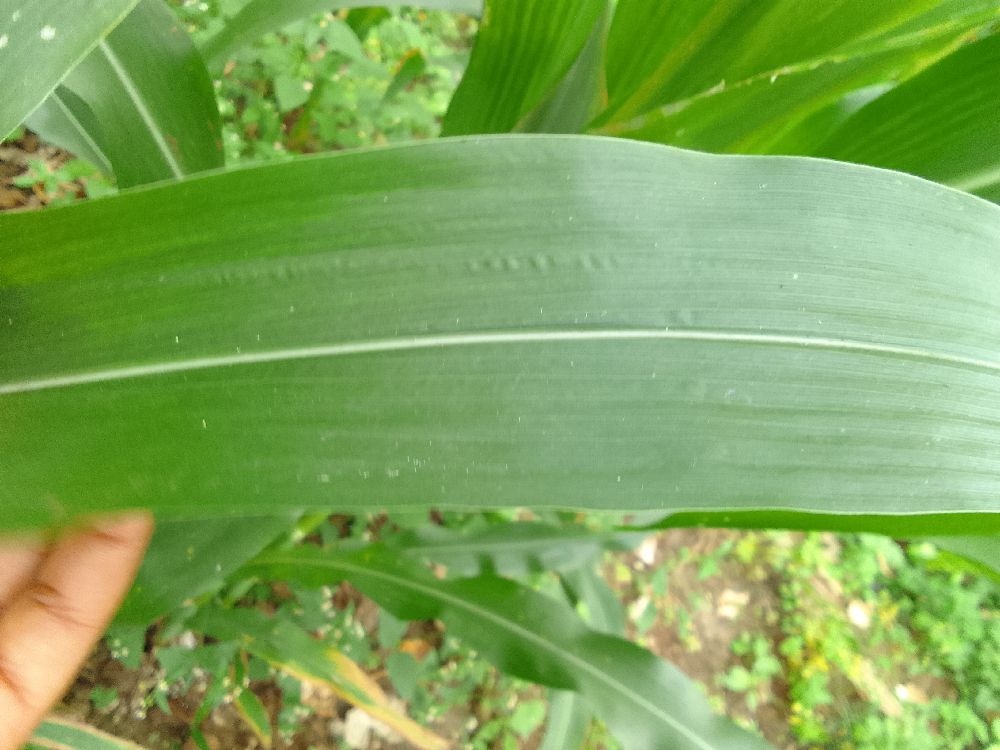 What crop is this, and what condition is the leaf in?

maize, healthy
